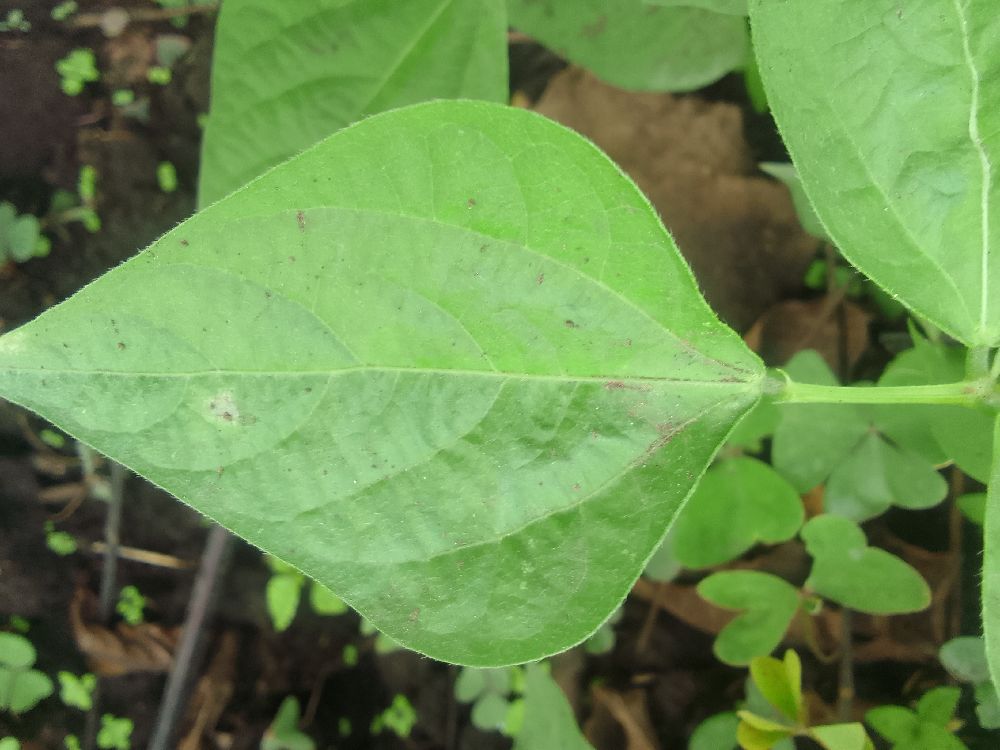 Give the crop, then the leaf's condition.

common bean, healthy
